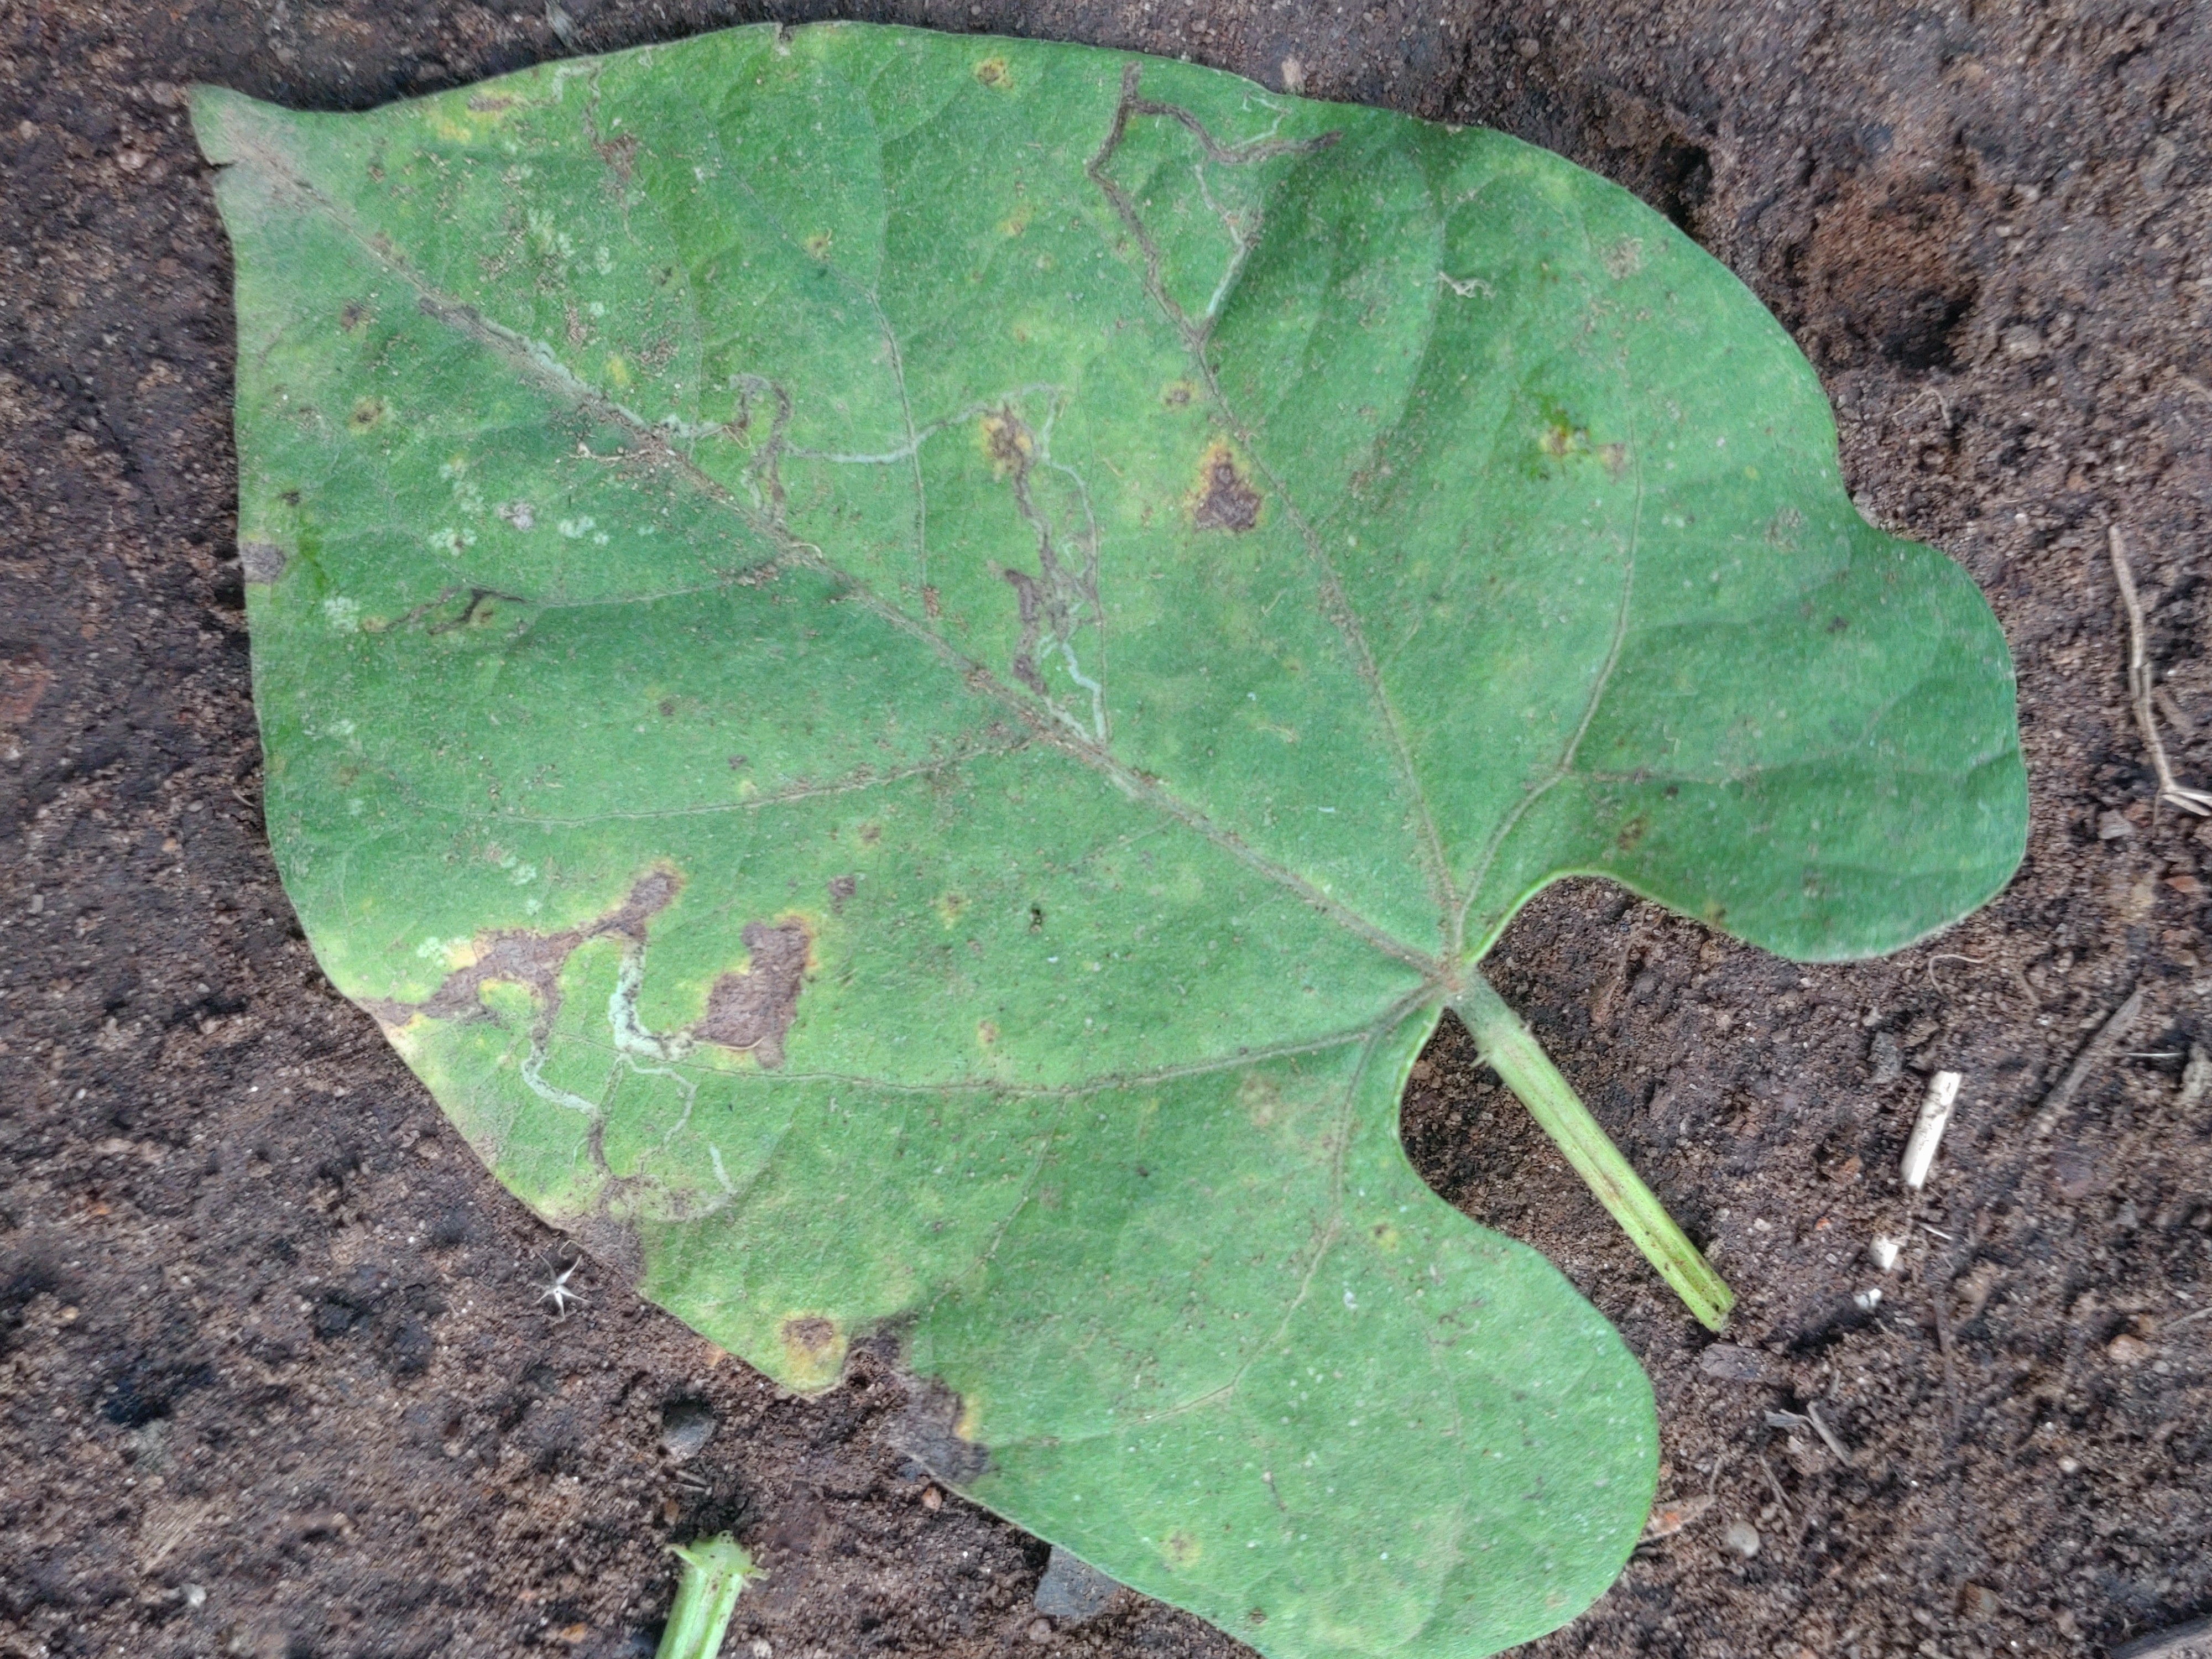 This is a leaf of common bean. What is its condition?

rust
